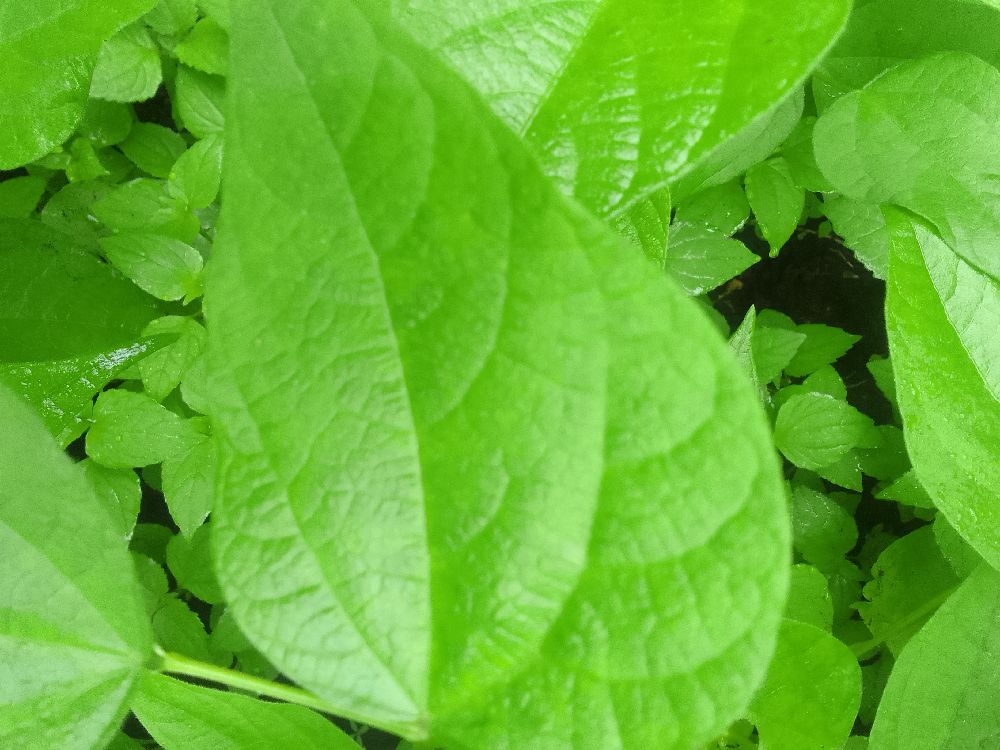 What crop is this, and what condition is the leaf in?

common bean, healthy
